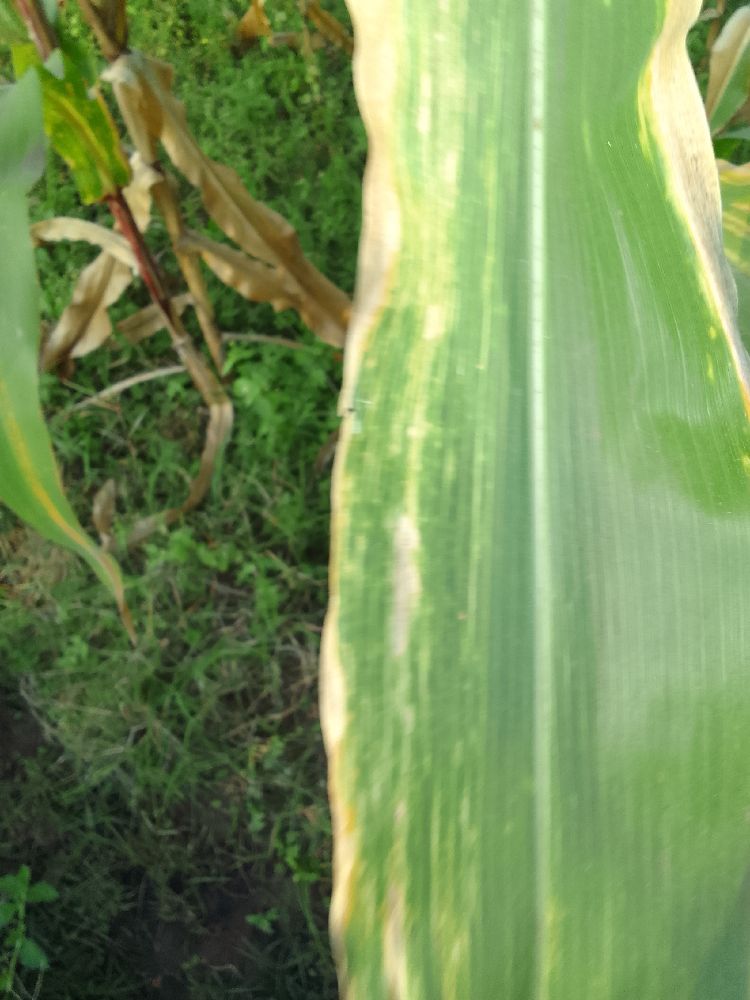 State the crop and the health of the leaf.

maize, maize lethal necrosis
